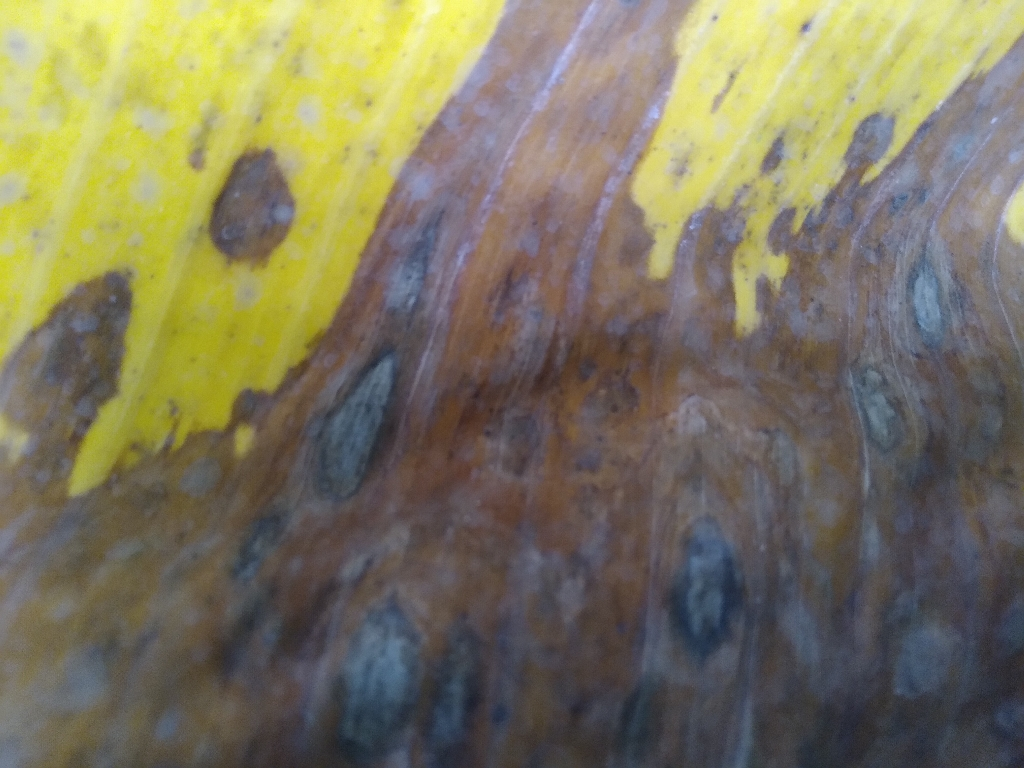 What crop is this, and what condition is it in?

banana, black sigatoka
